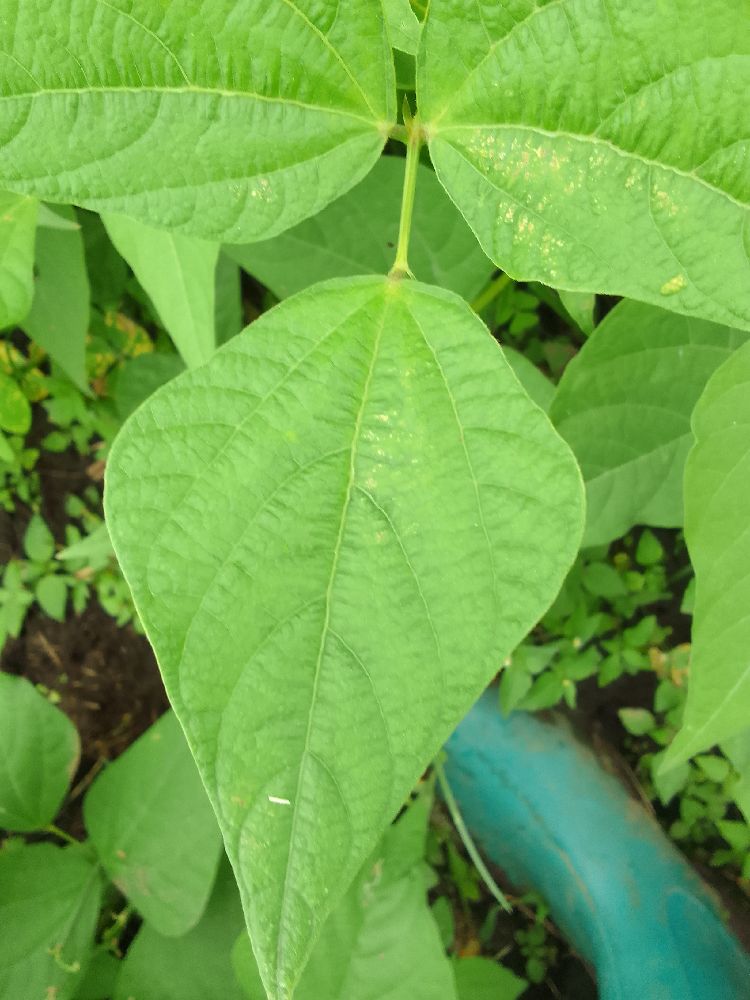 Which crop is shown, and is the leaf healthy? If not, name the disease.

common bean, healthy
